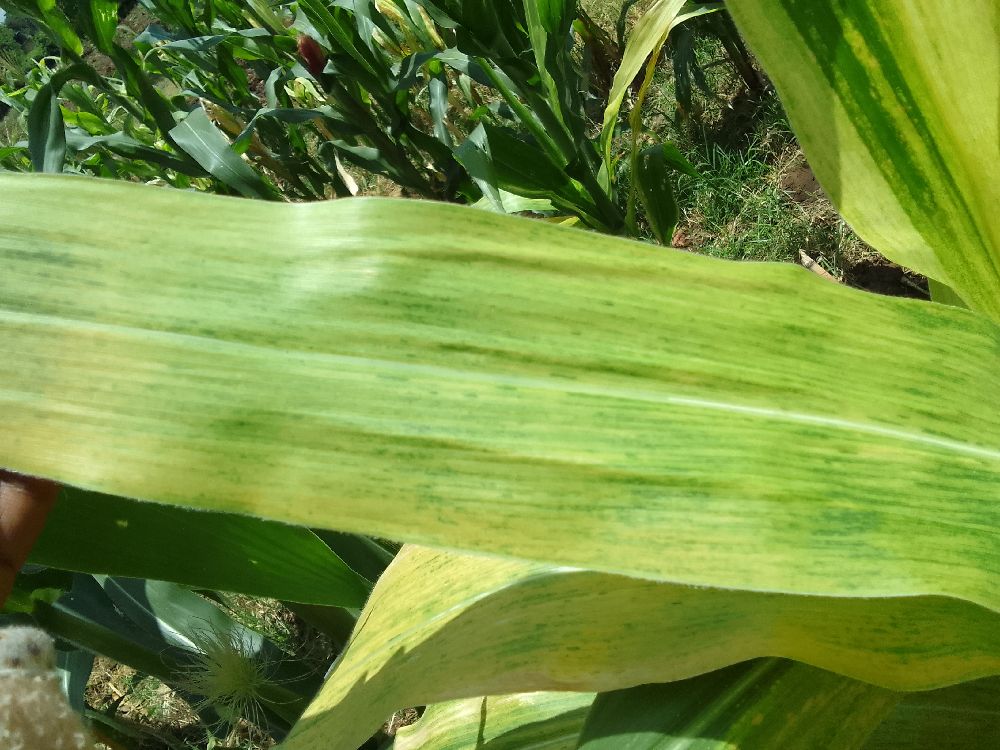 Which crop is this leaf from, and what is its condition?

maize, maize lethal necrosis
